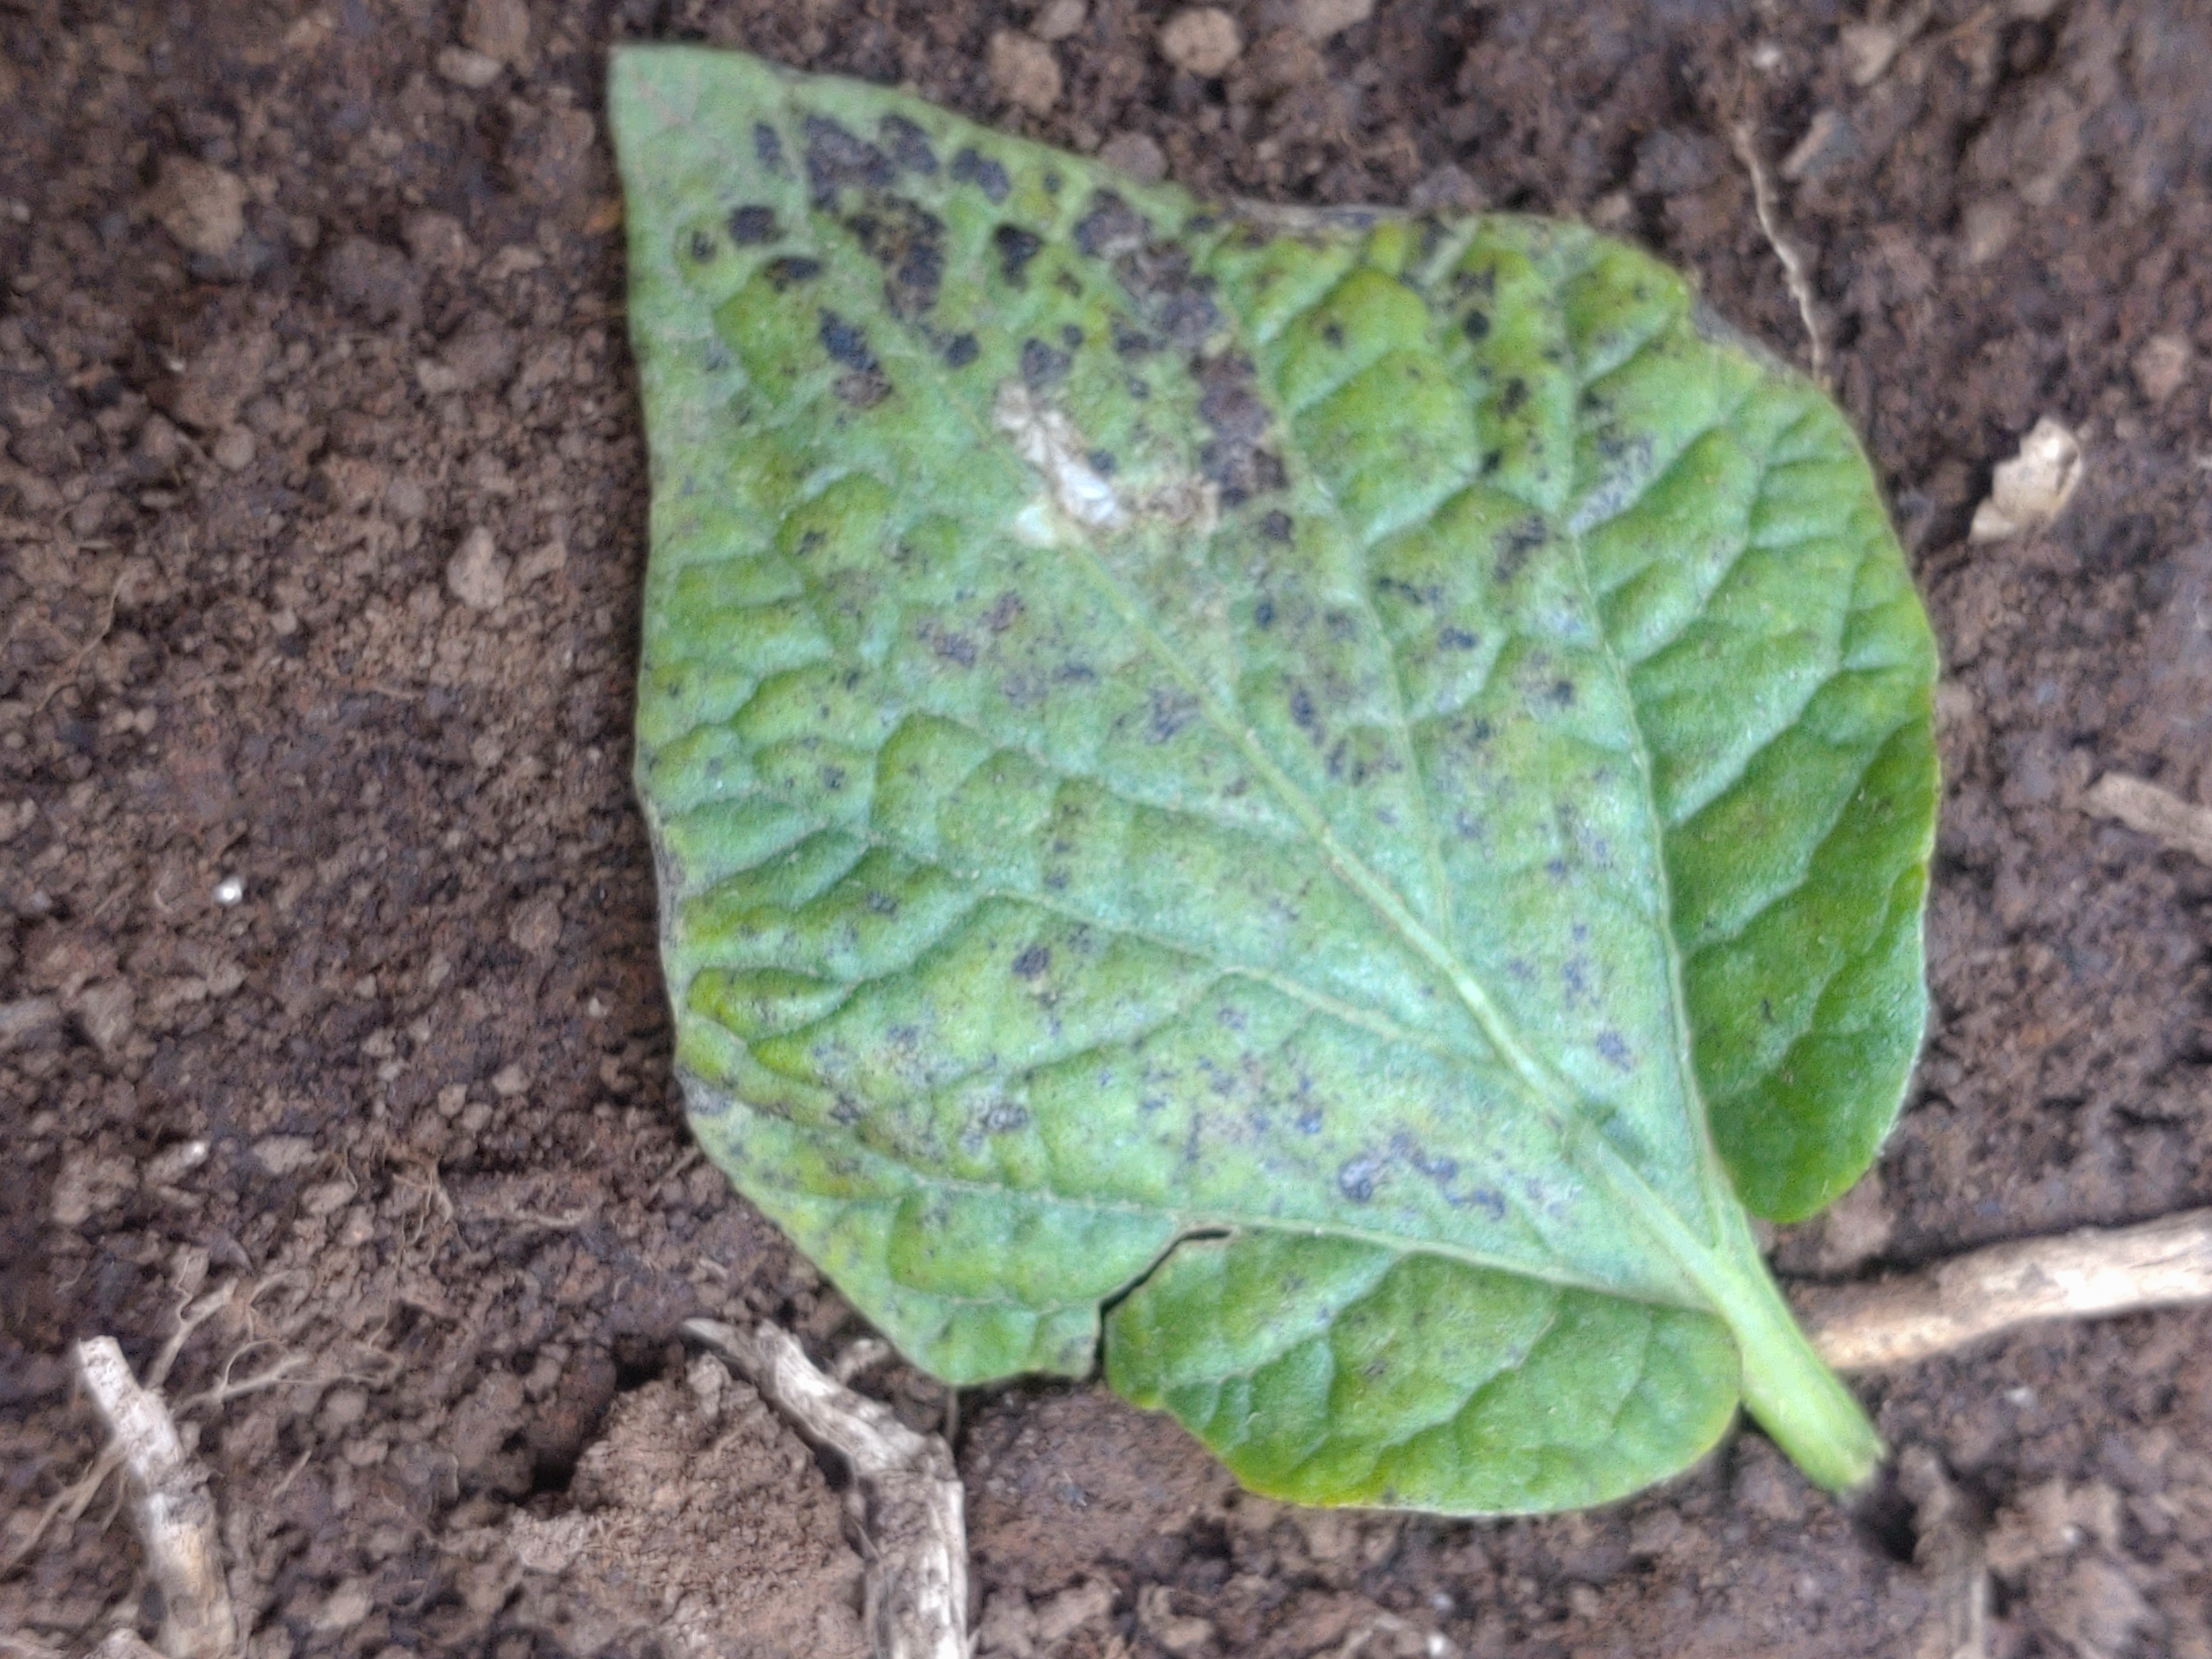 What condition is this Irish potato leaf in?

late blight
